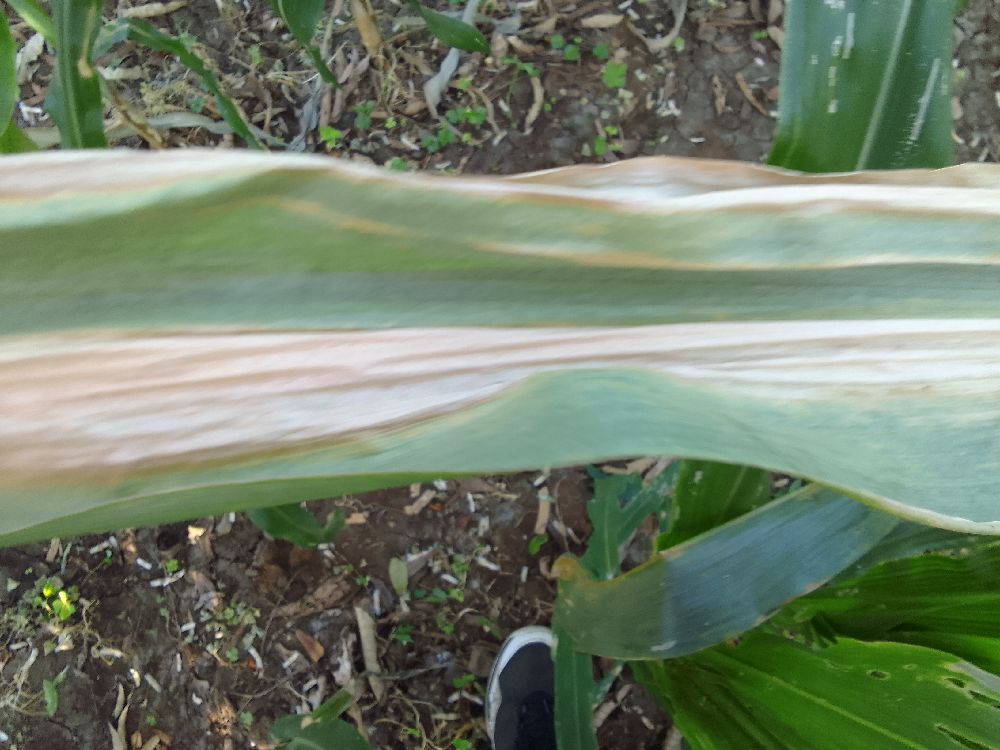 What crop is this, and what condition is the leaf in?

maize, maize lethal necrosis
